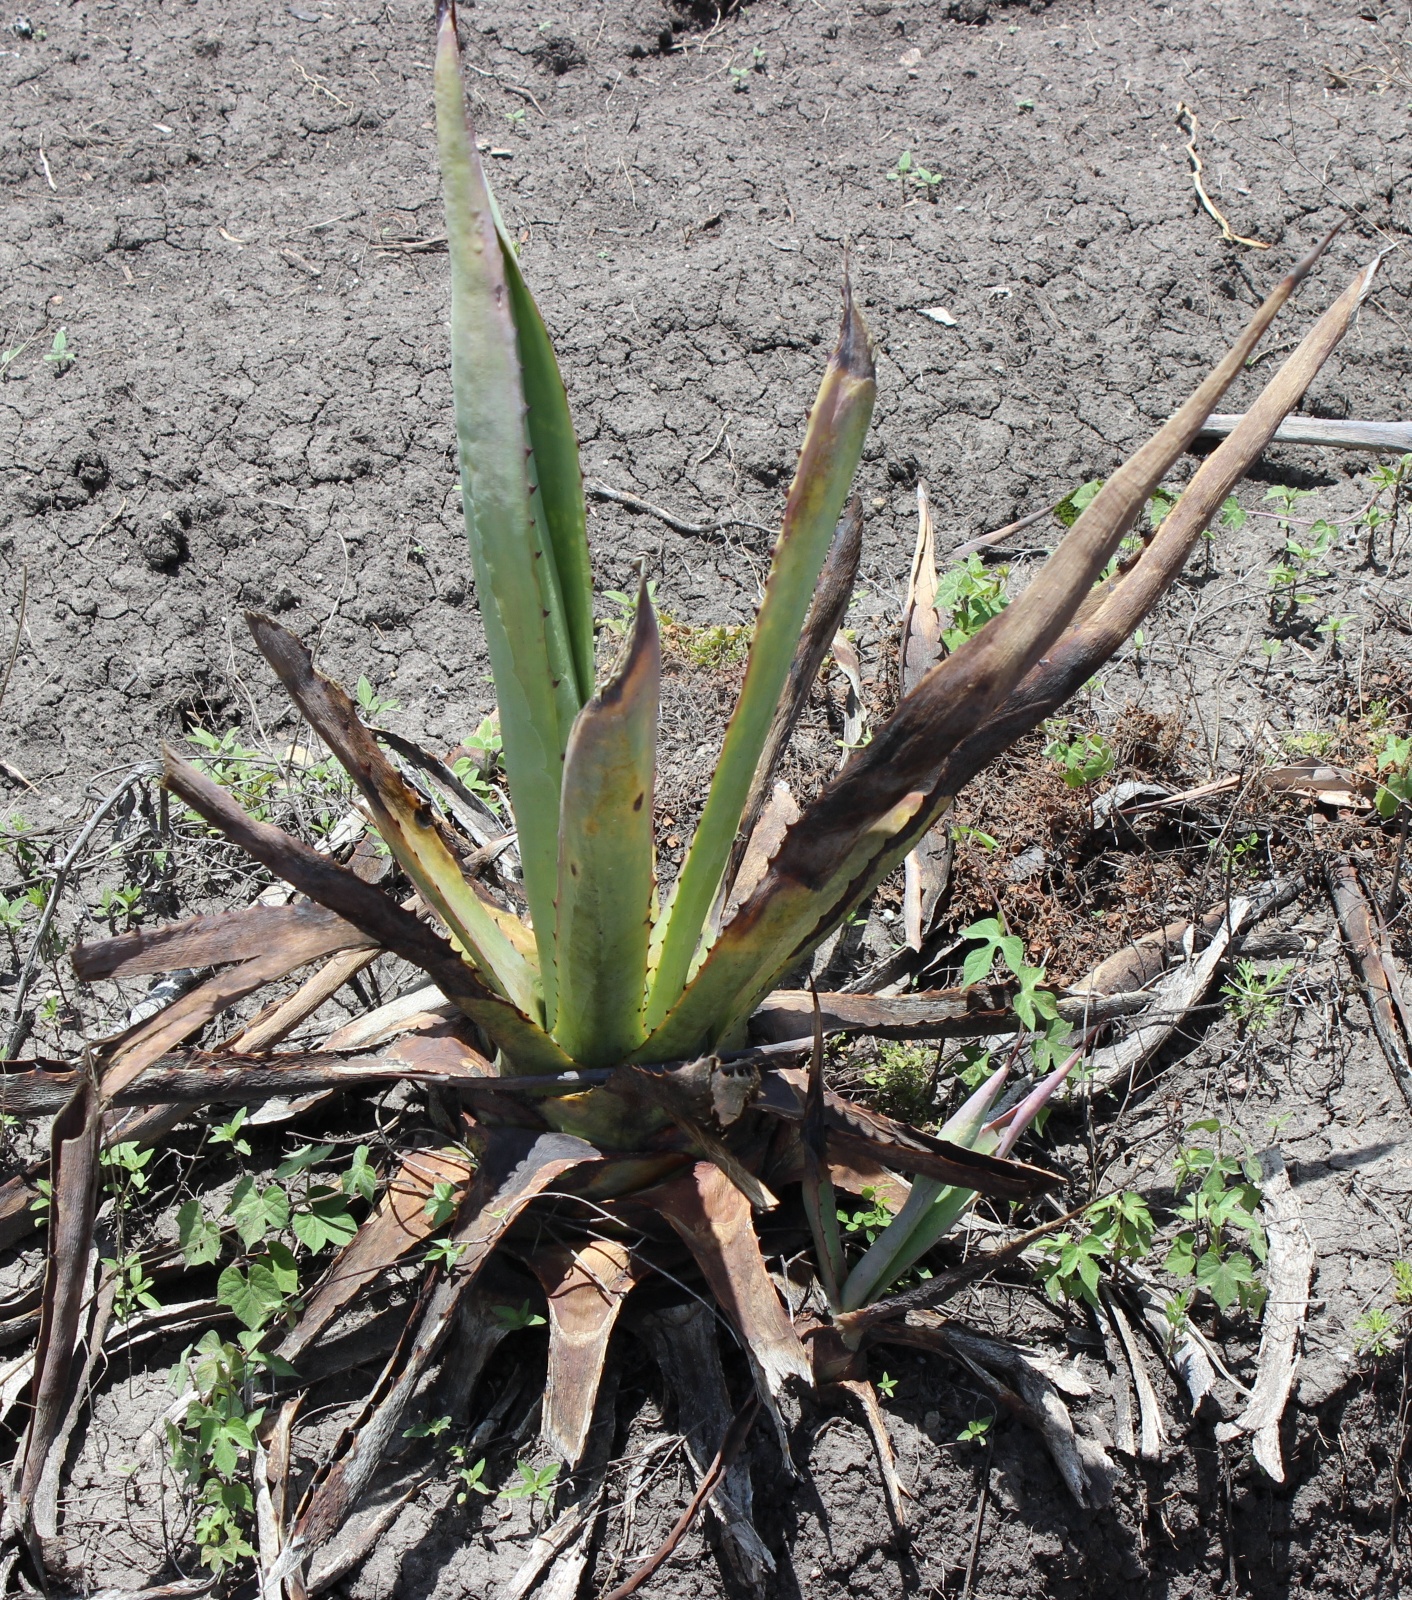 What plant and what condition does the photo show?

agave, sick
